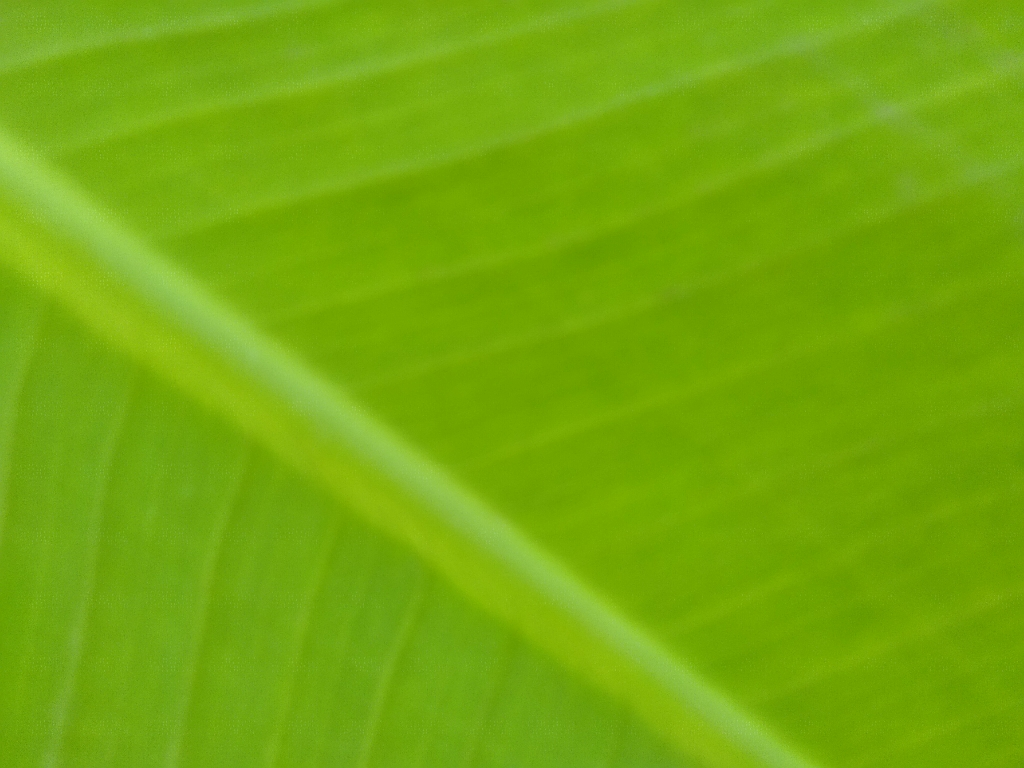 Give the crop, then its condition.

banana, healthy
